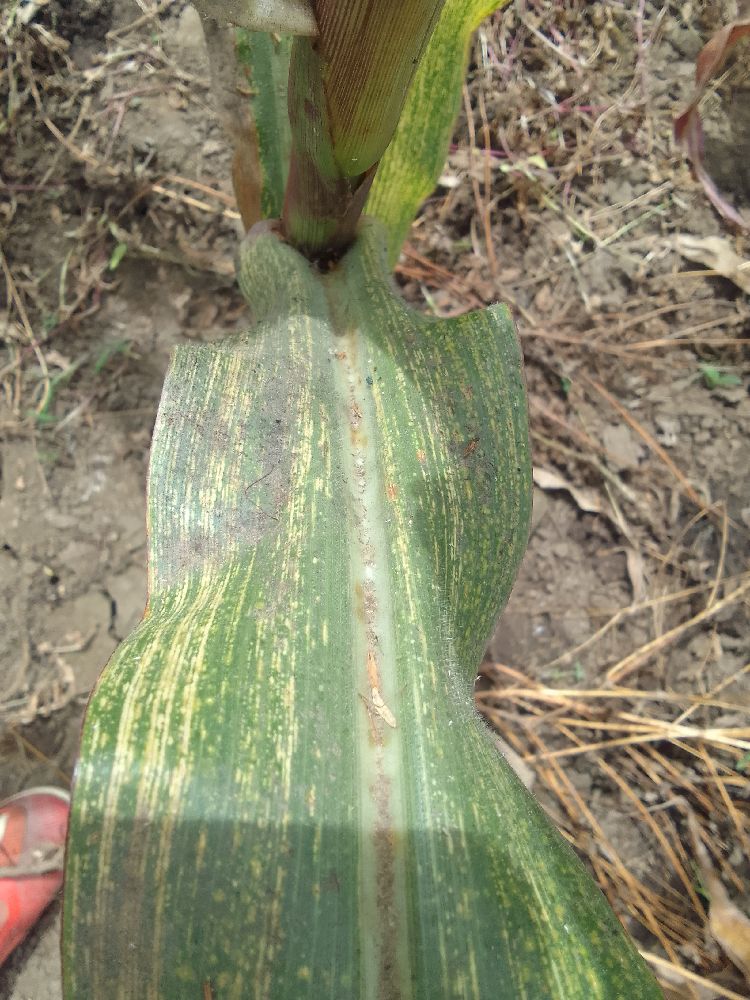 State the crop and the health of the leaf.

maize, maize streak virus
